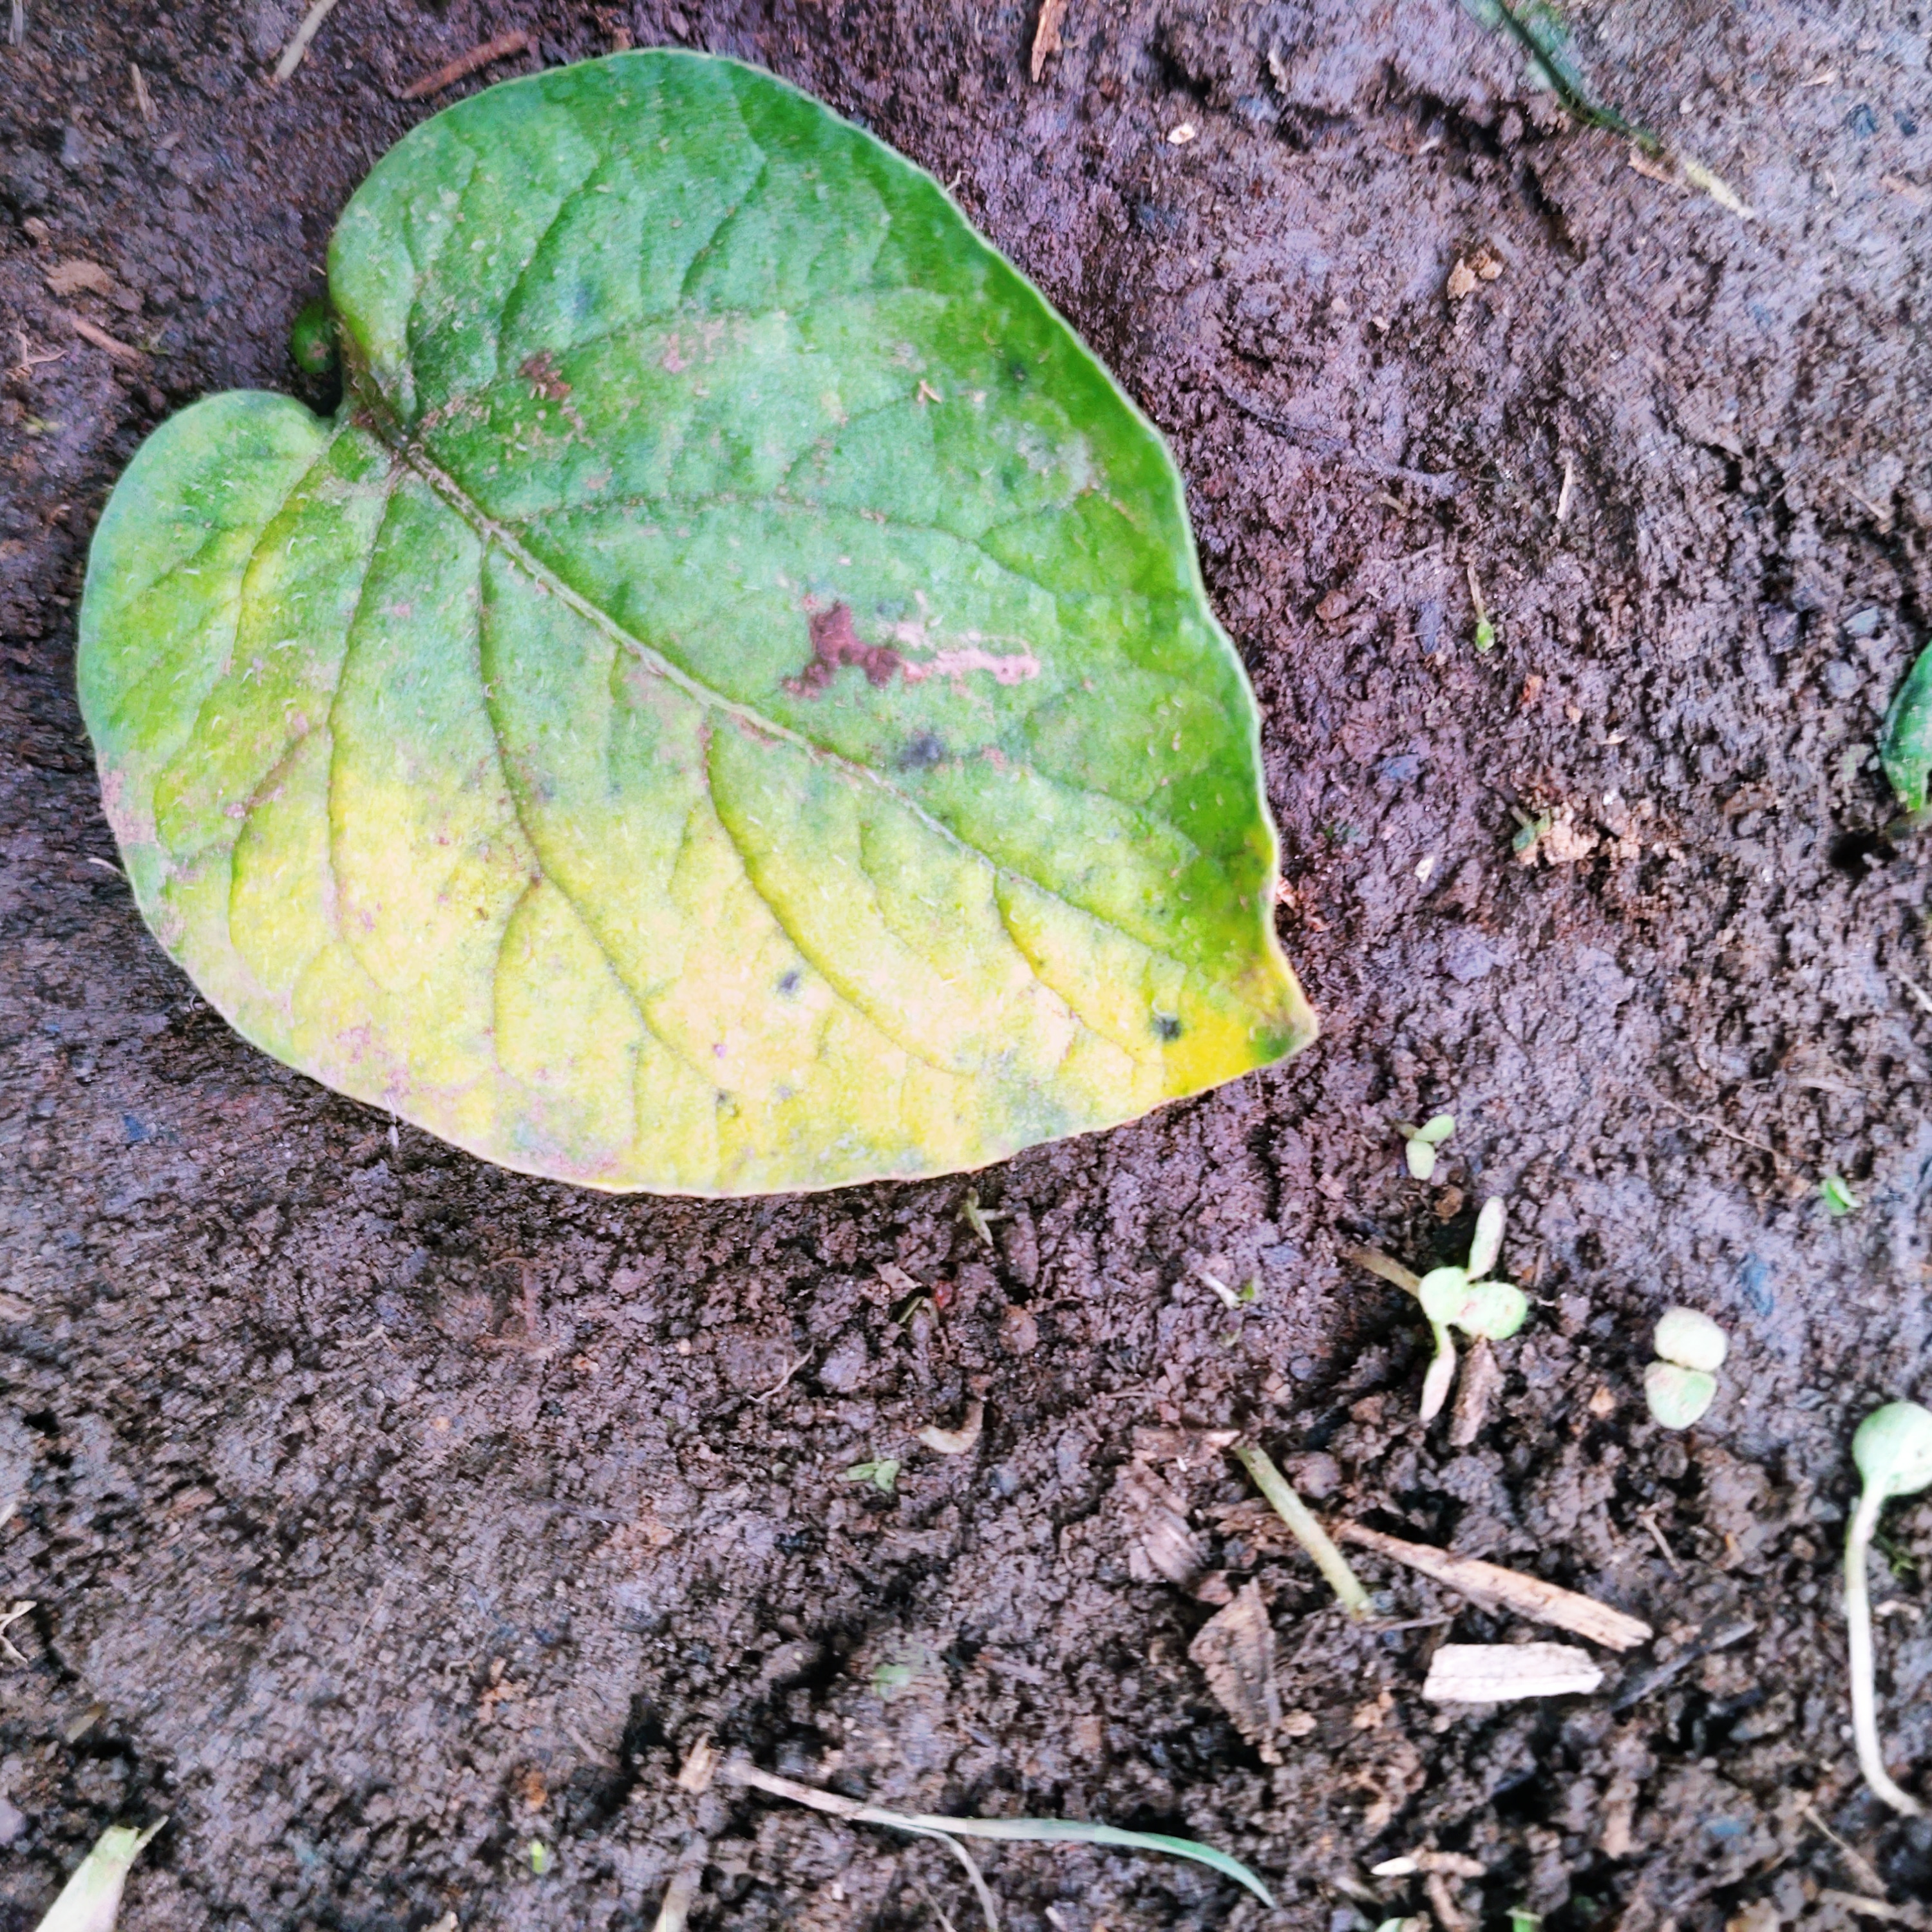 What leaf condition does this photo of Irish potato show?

late blight
